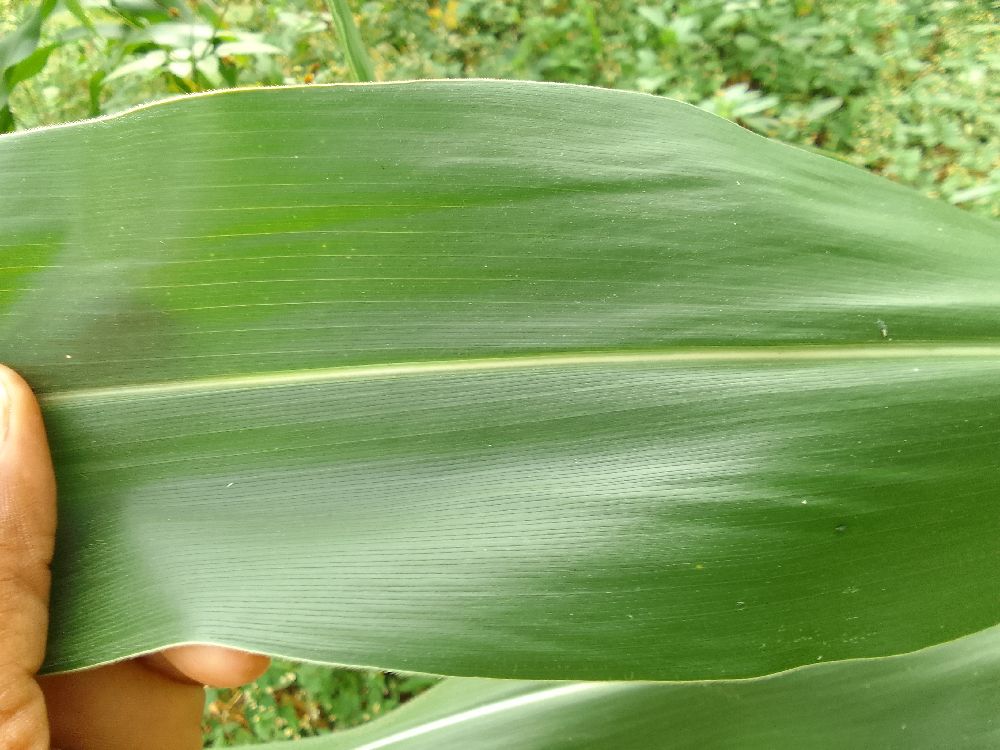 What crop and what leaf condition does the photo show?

maize, healthy
